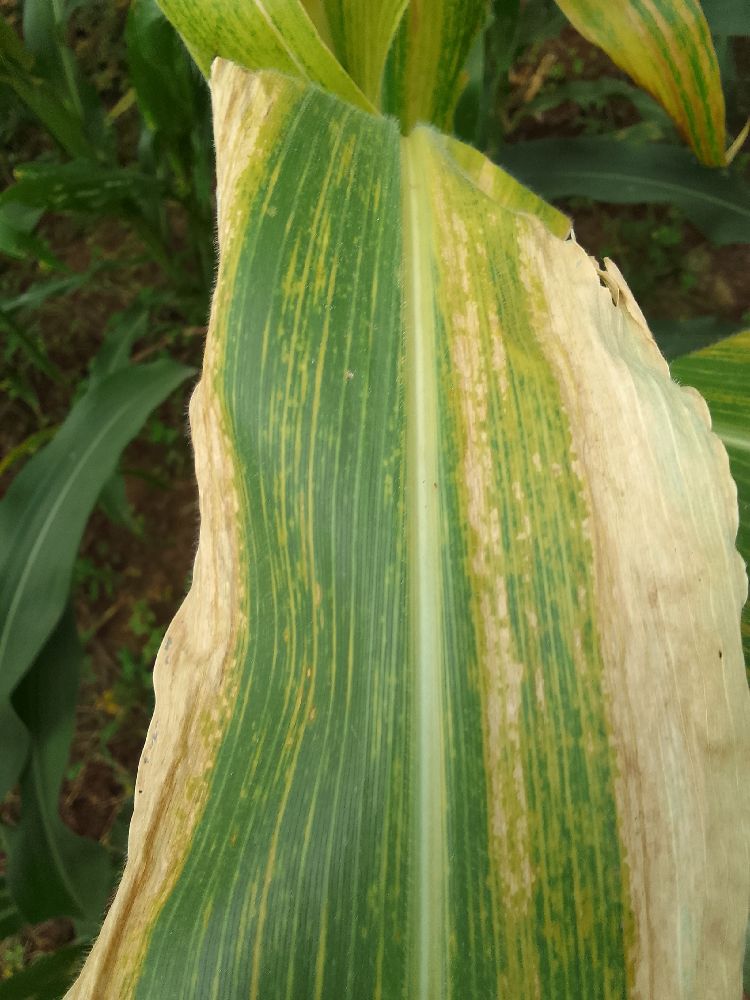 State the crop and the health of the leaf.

maize, maize lethal necrosis
